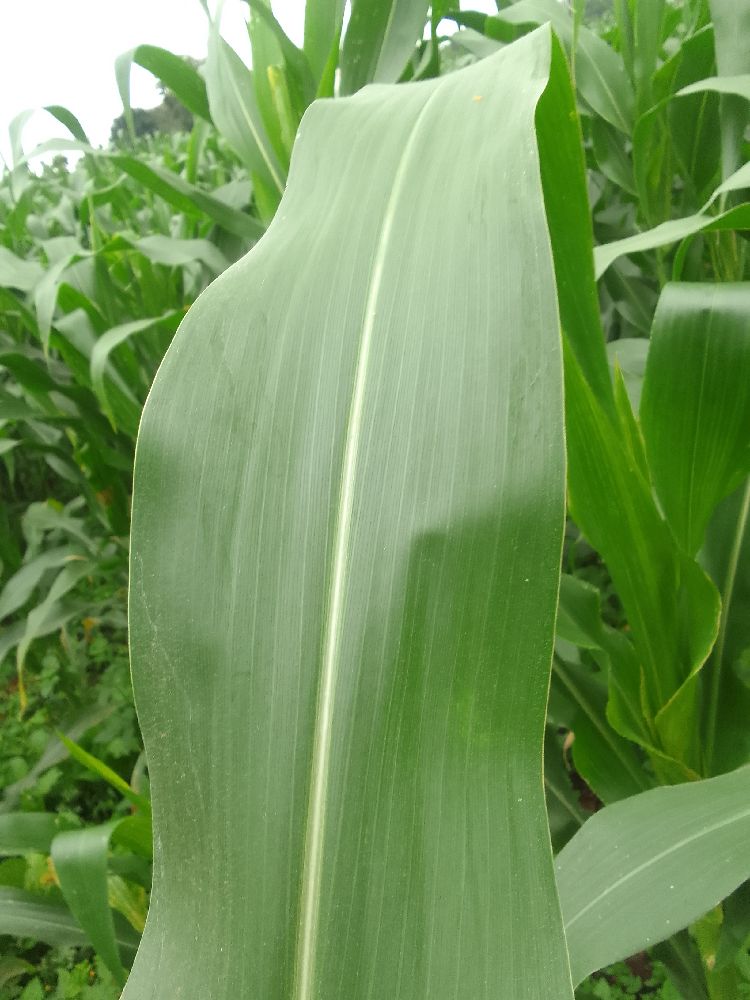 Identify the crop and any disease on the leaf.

maize, healthy
